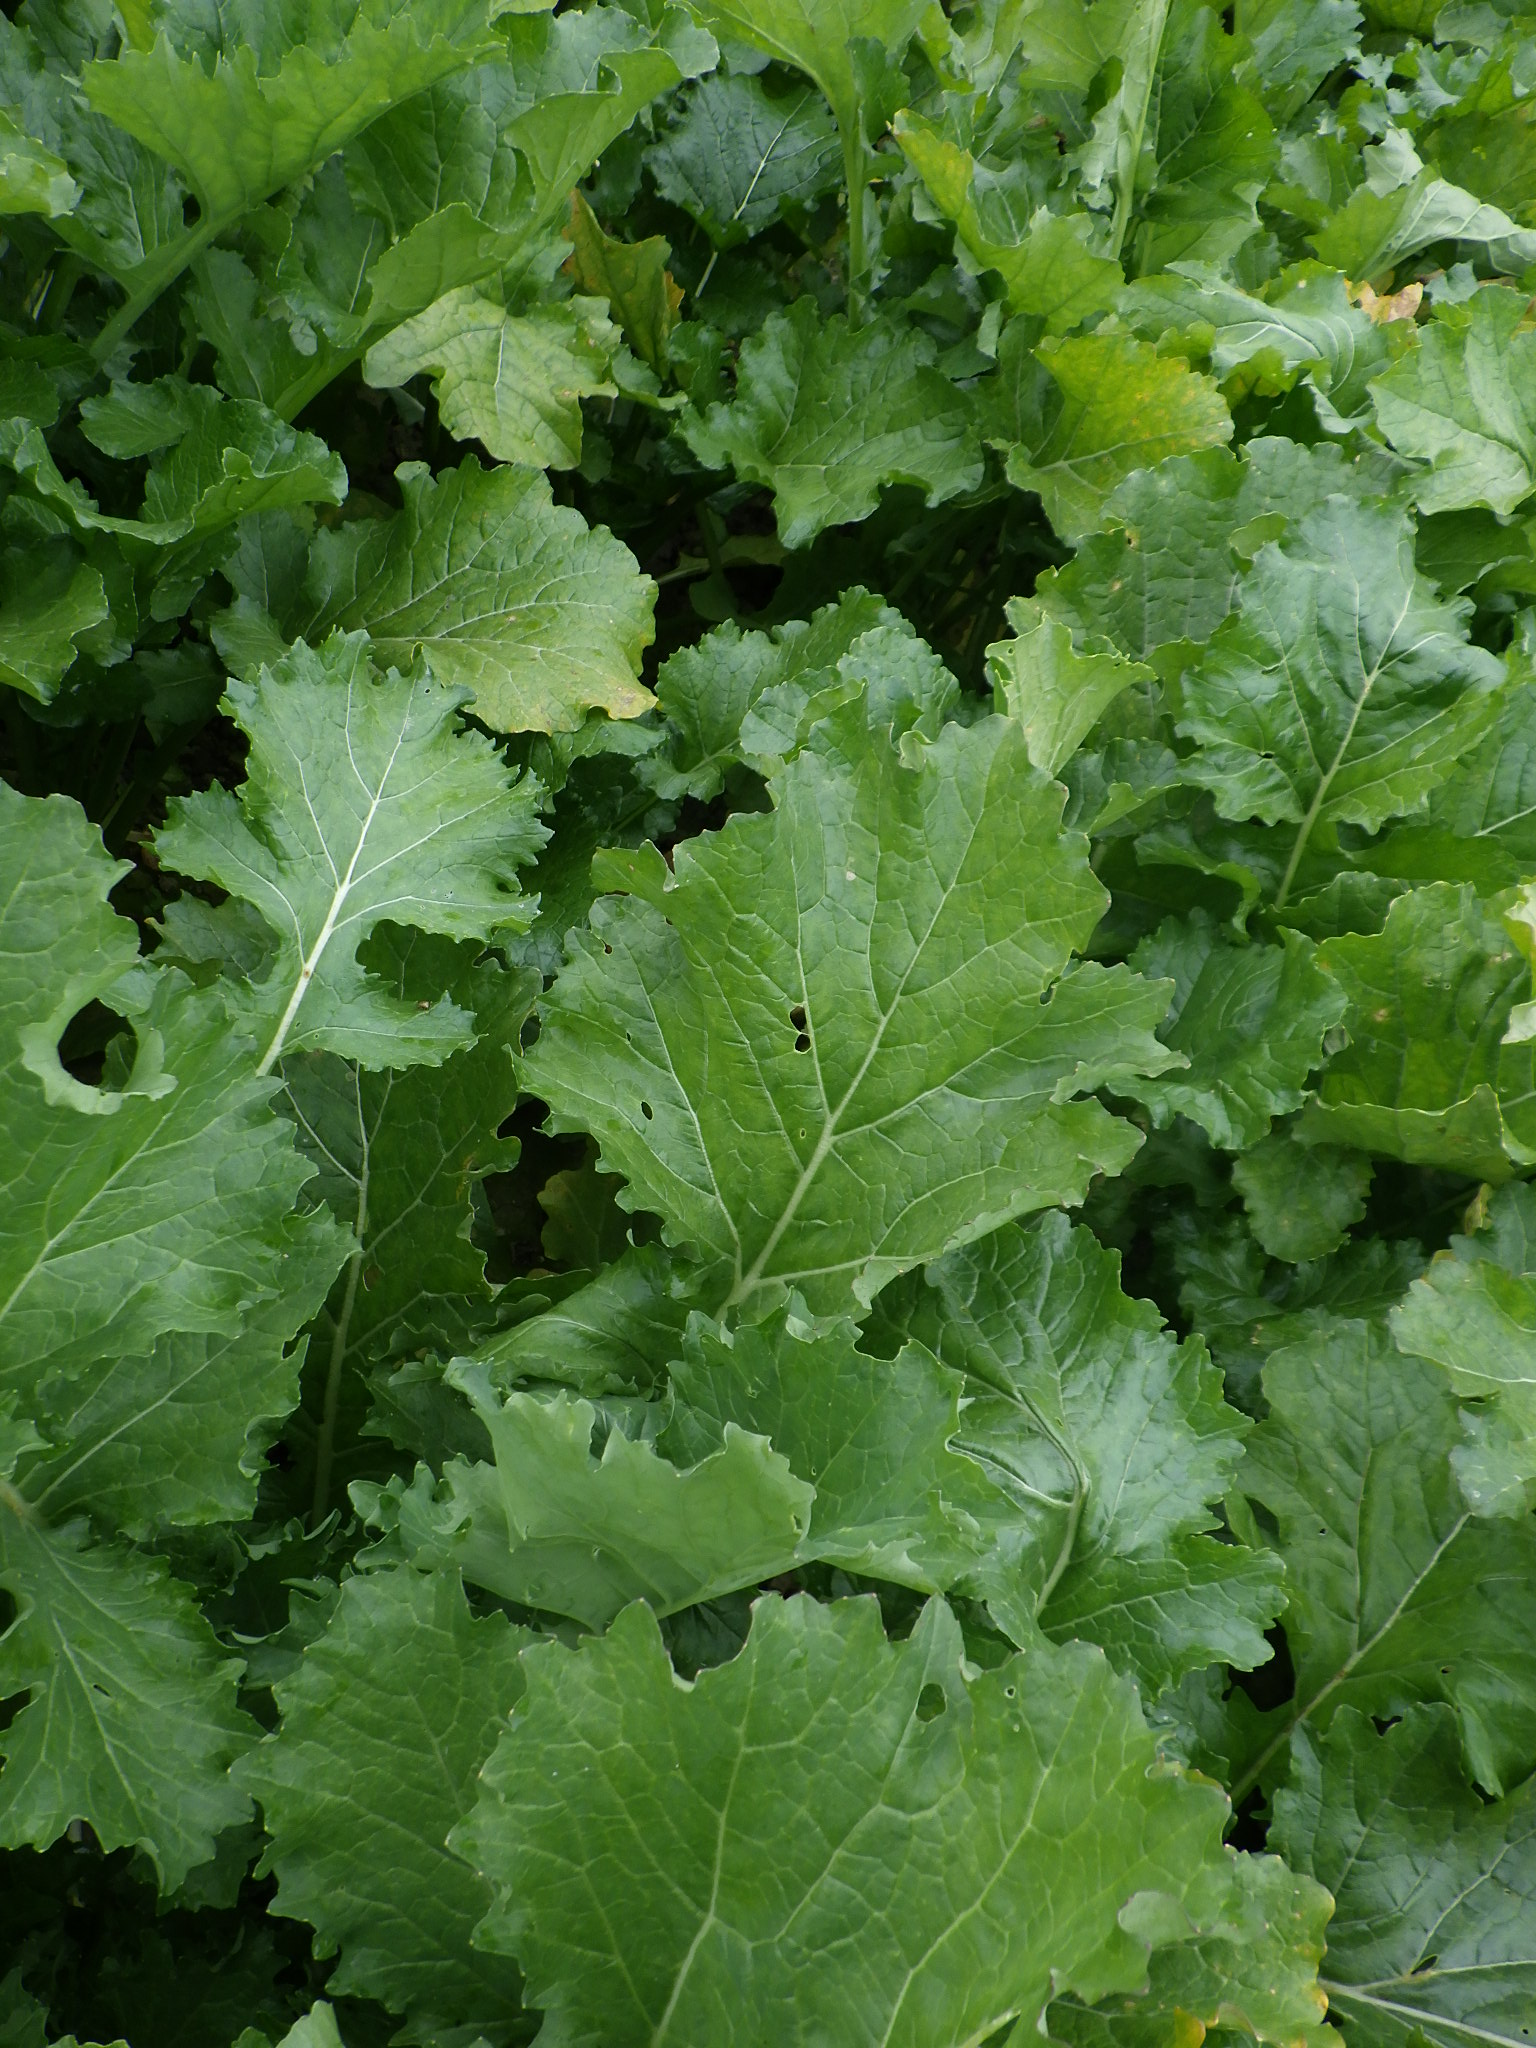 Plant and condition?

rapini, phytophagous, septoria
